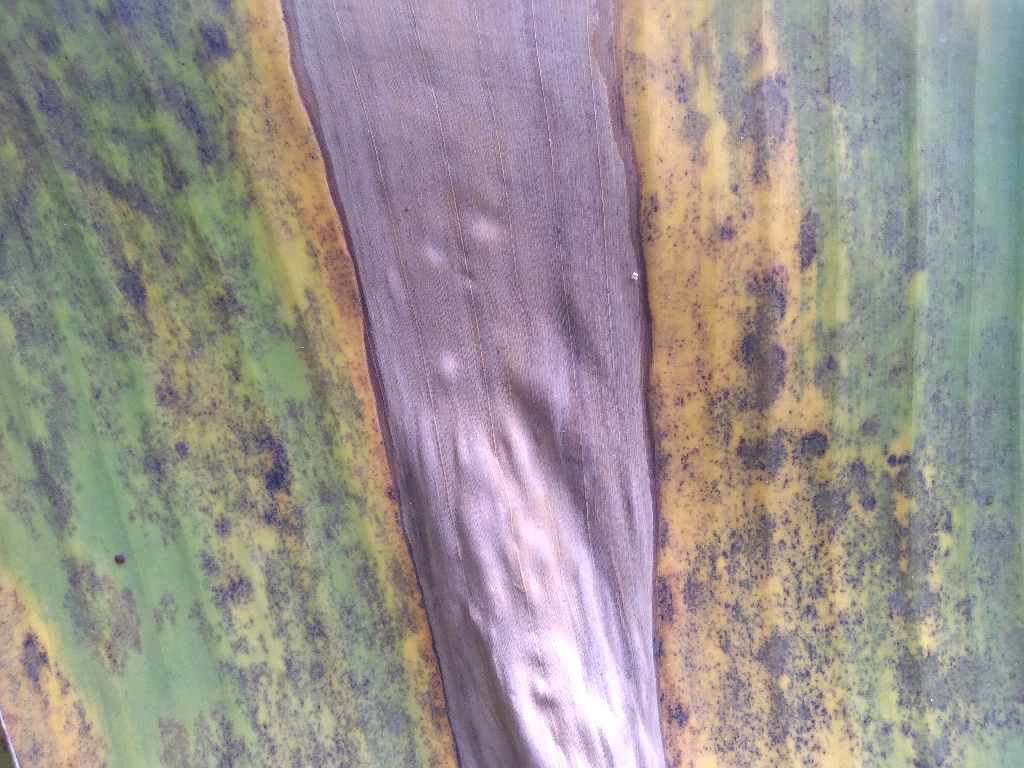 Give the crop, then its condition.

banana, black sigatoka
